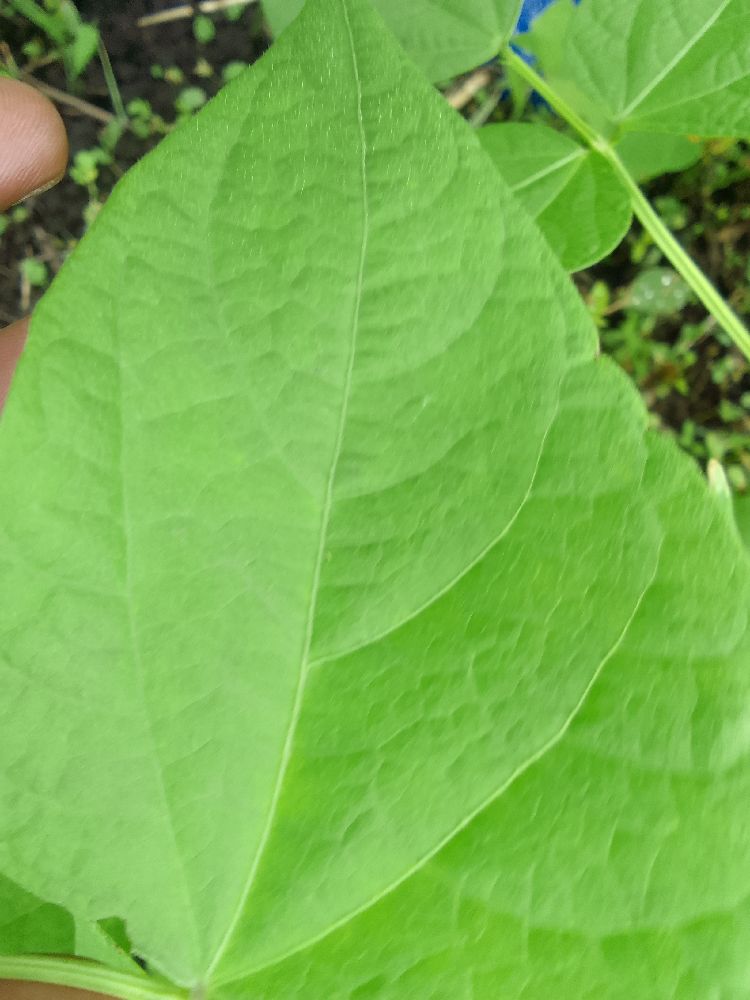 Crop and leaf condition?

common bean, healthy
